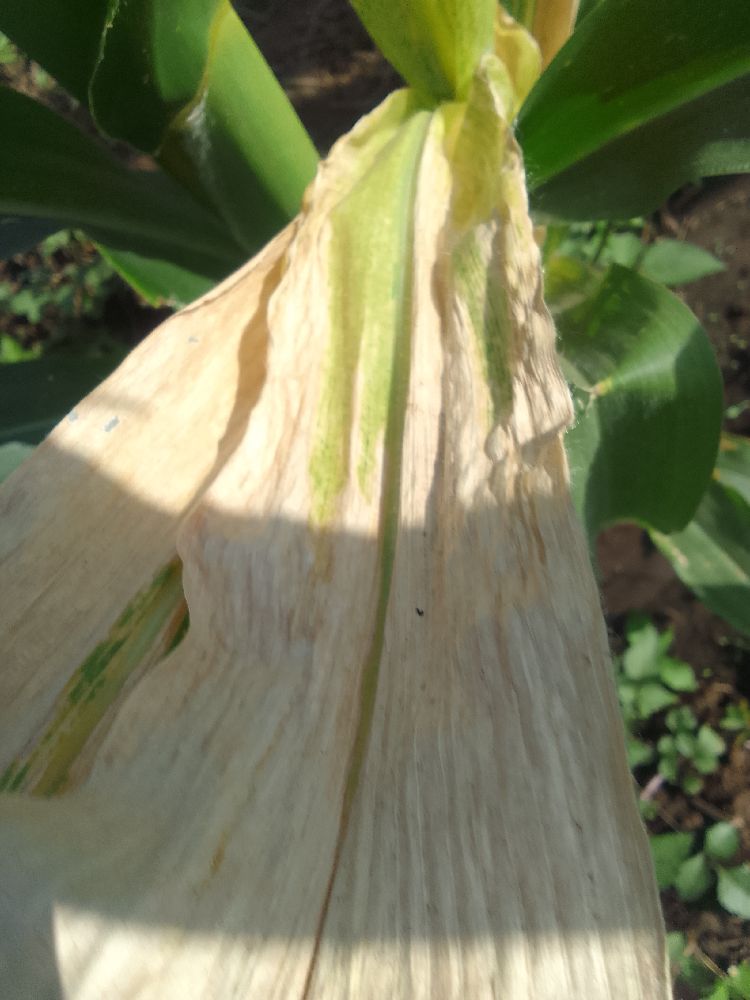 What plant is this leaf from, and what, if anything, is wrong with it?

maize, maize lethal necrosis
